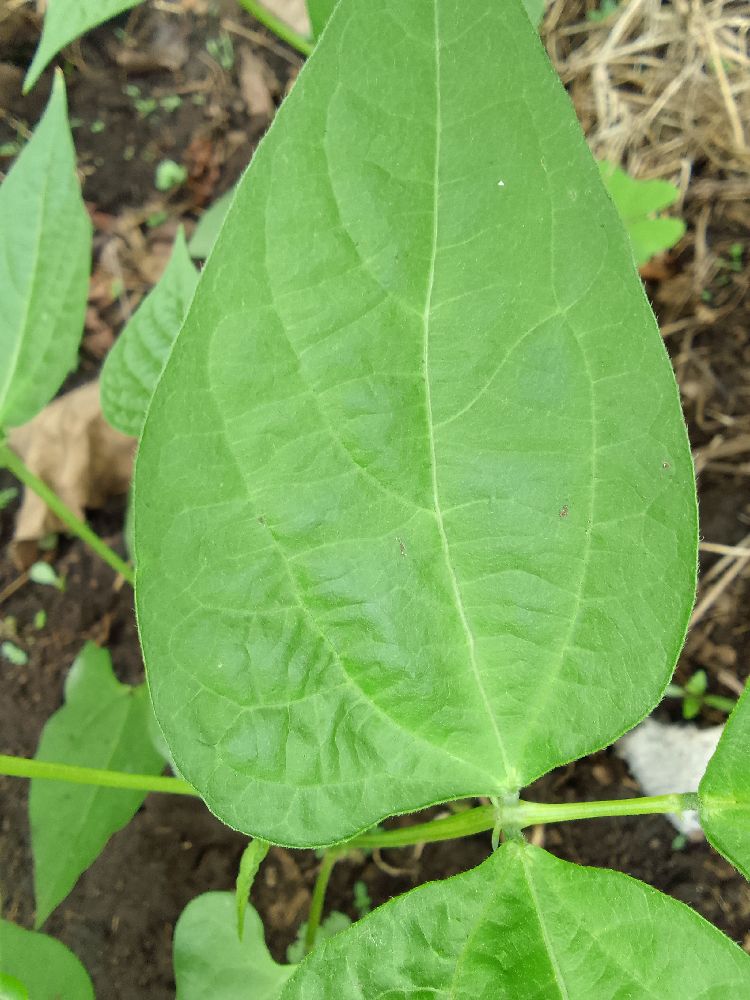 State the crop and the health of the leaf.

common bean, healthy
